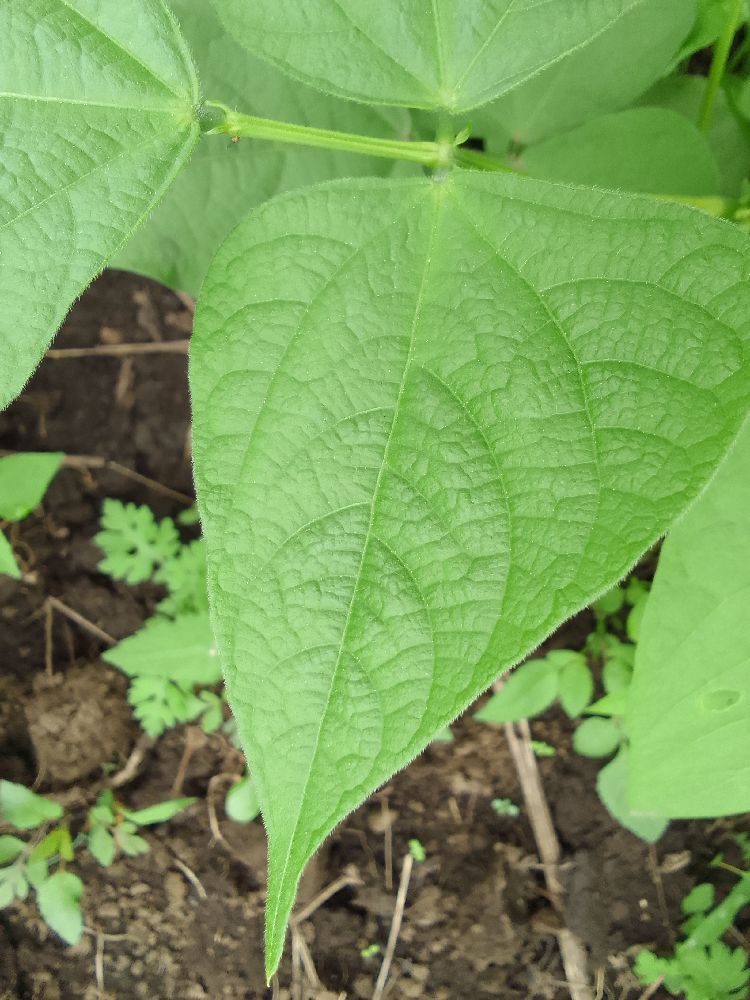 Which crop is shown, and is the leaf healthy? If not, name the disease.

common bean, healthy
